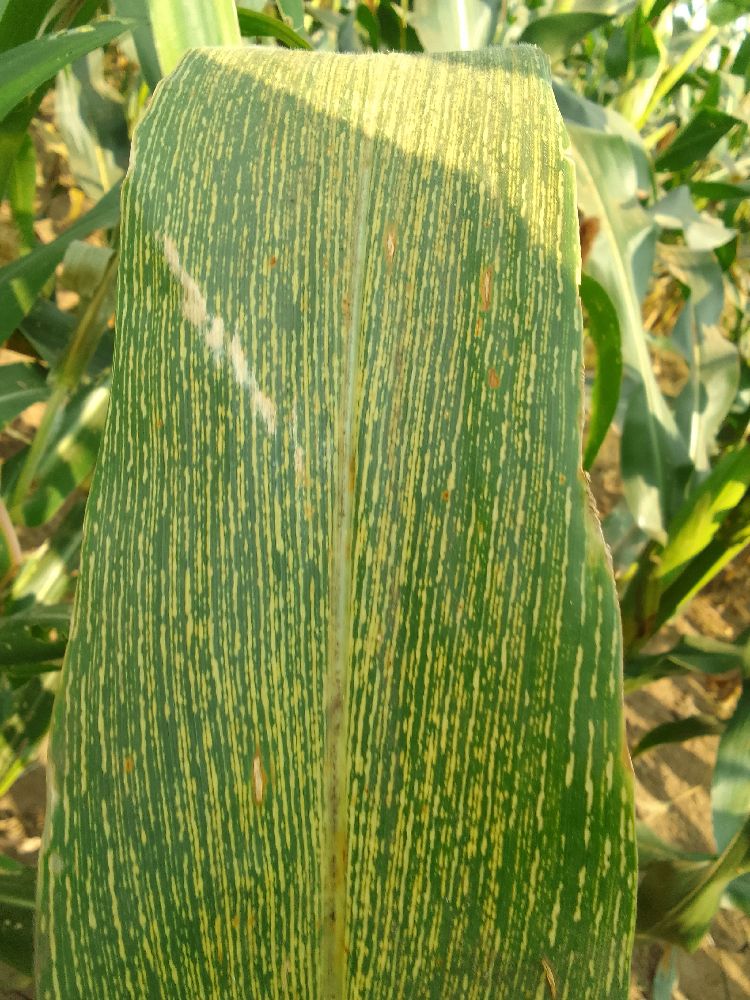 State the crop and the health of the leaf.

maize, maize streak virus
